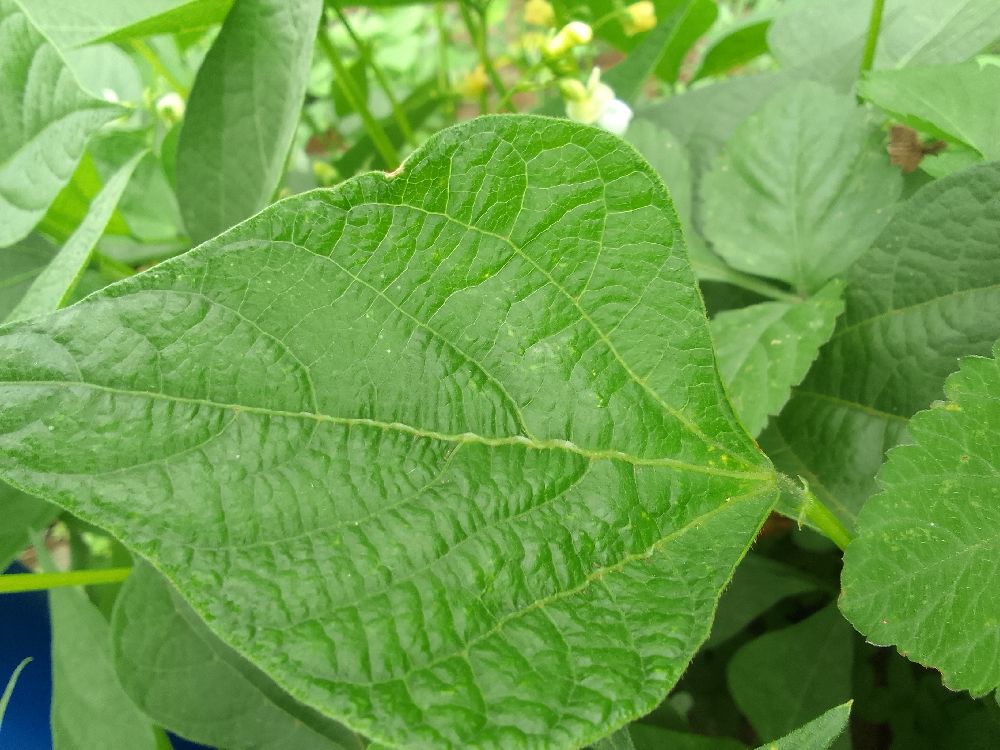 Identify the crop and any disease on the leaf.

common bean, healthy
